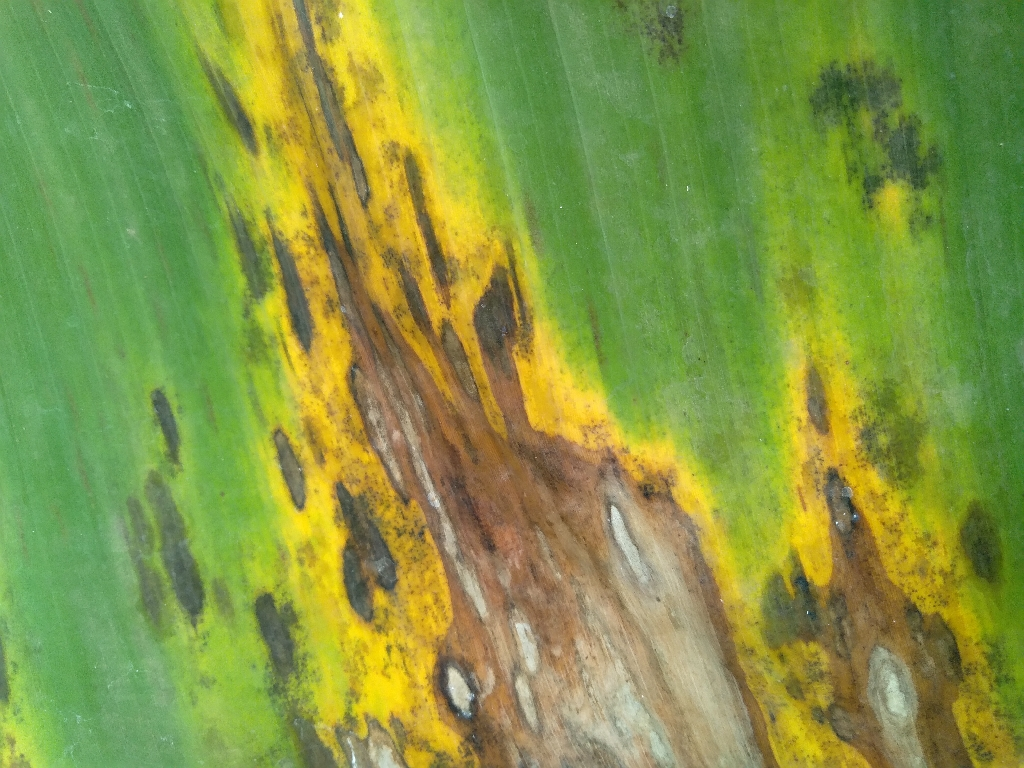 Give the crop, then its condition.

banana, black sigatoka
